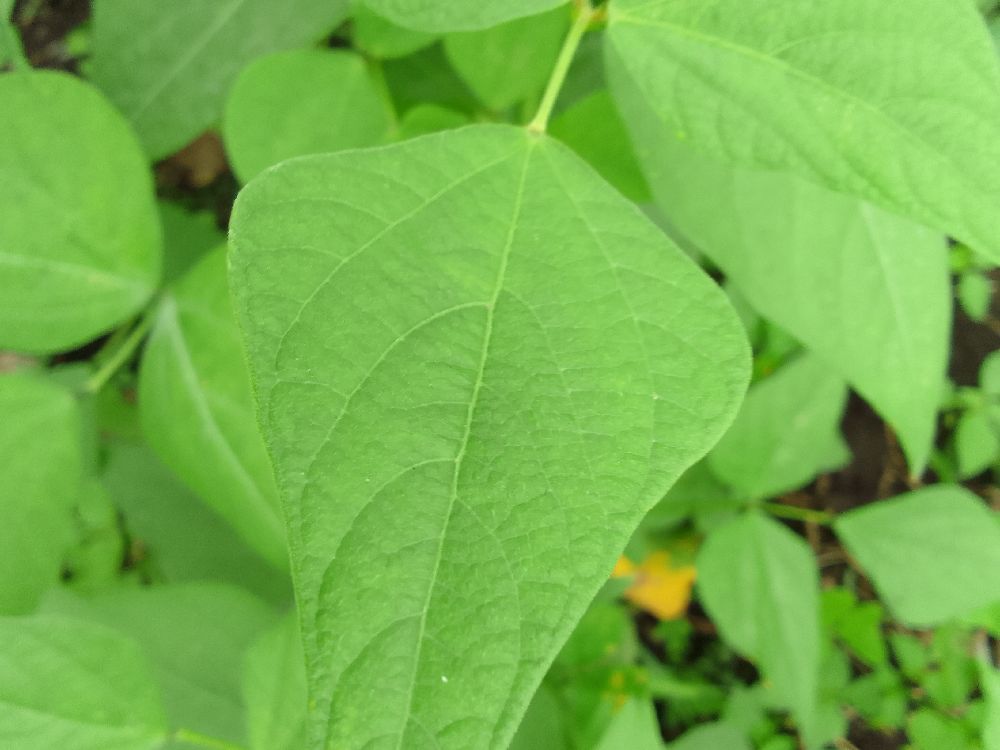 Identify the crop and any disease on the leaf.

common bean, healthy
